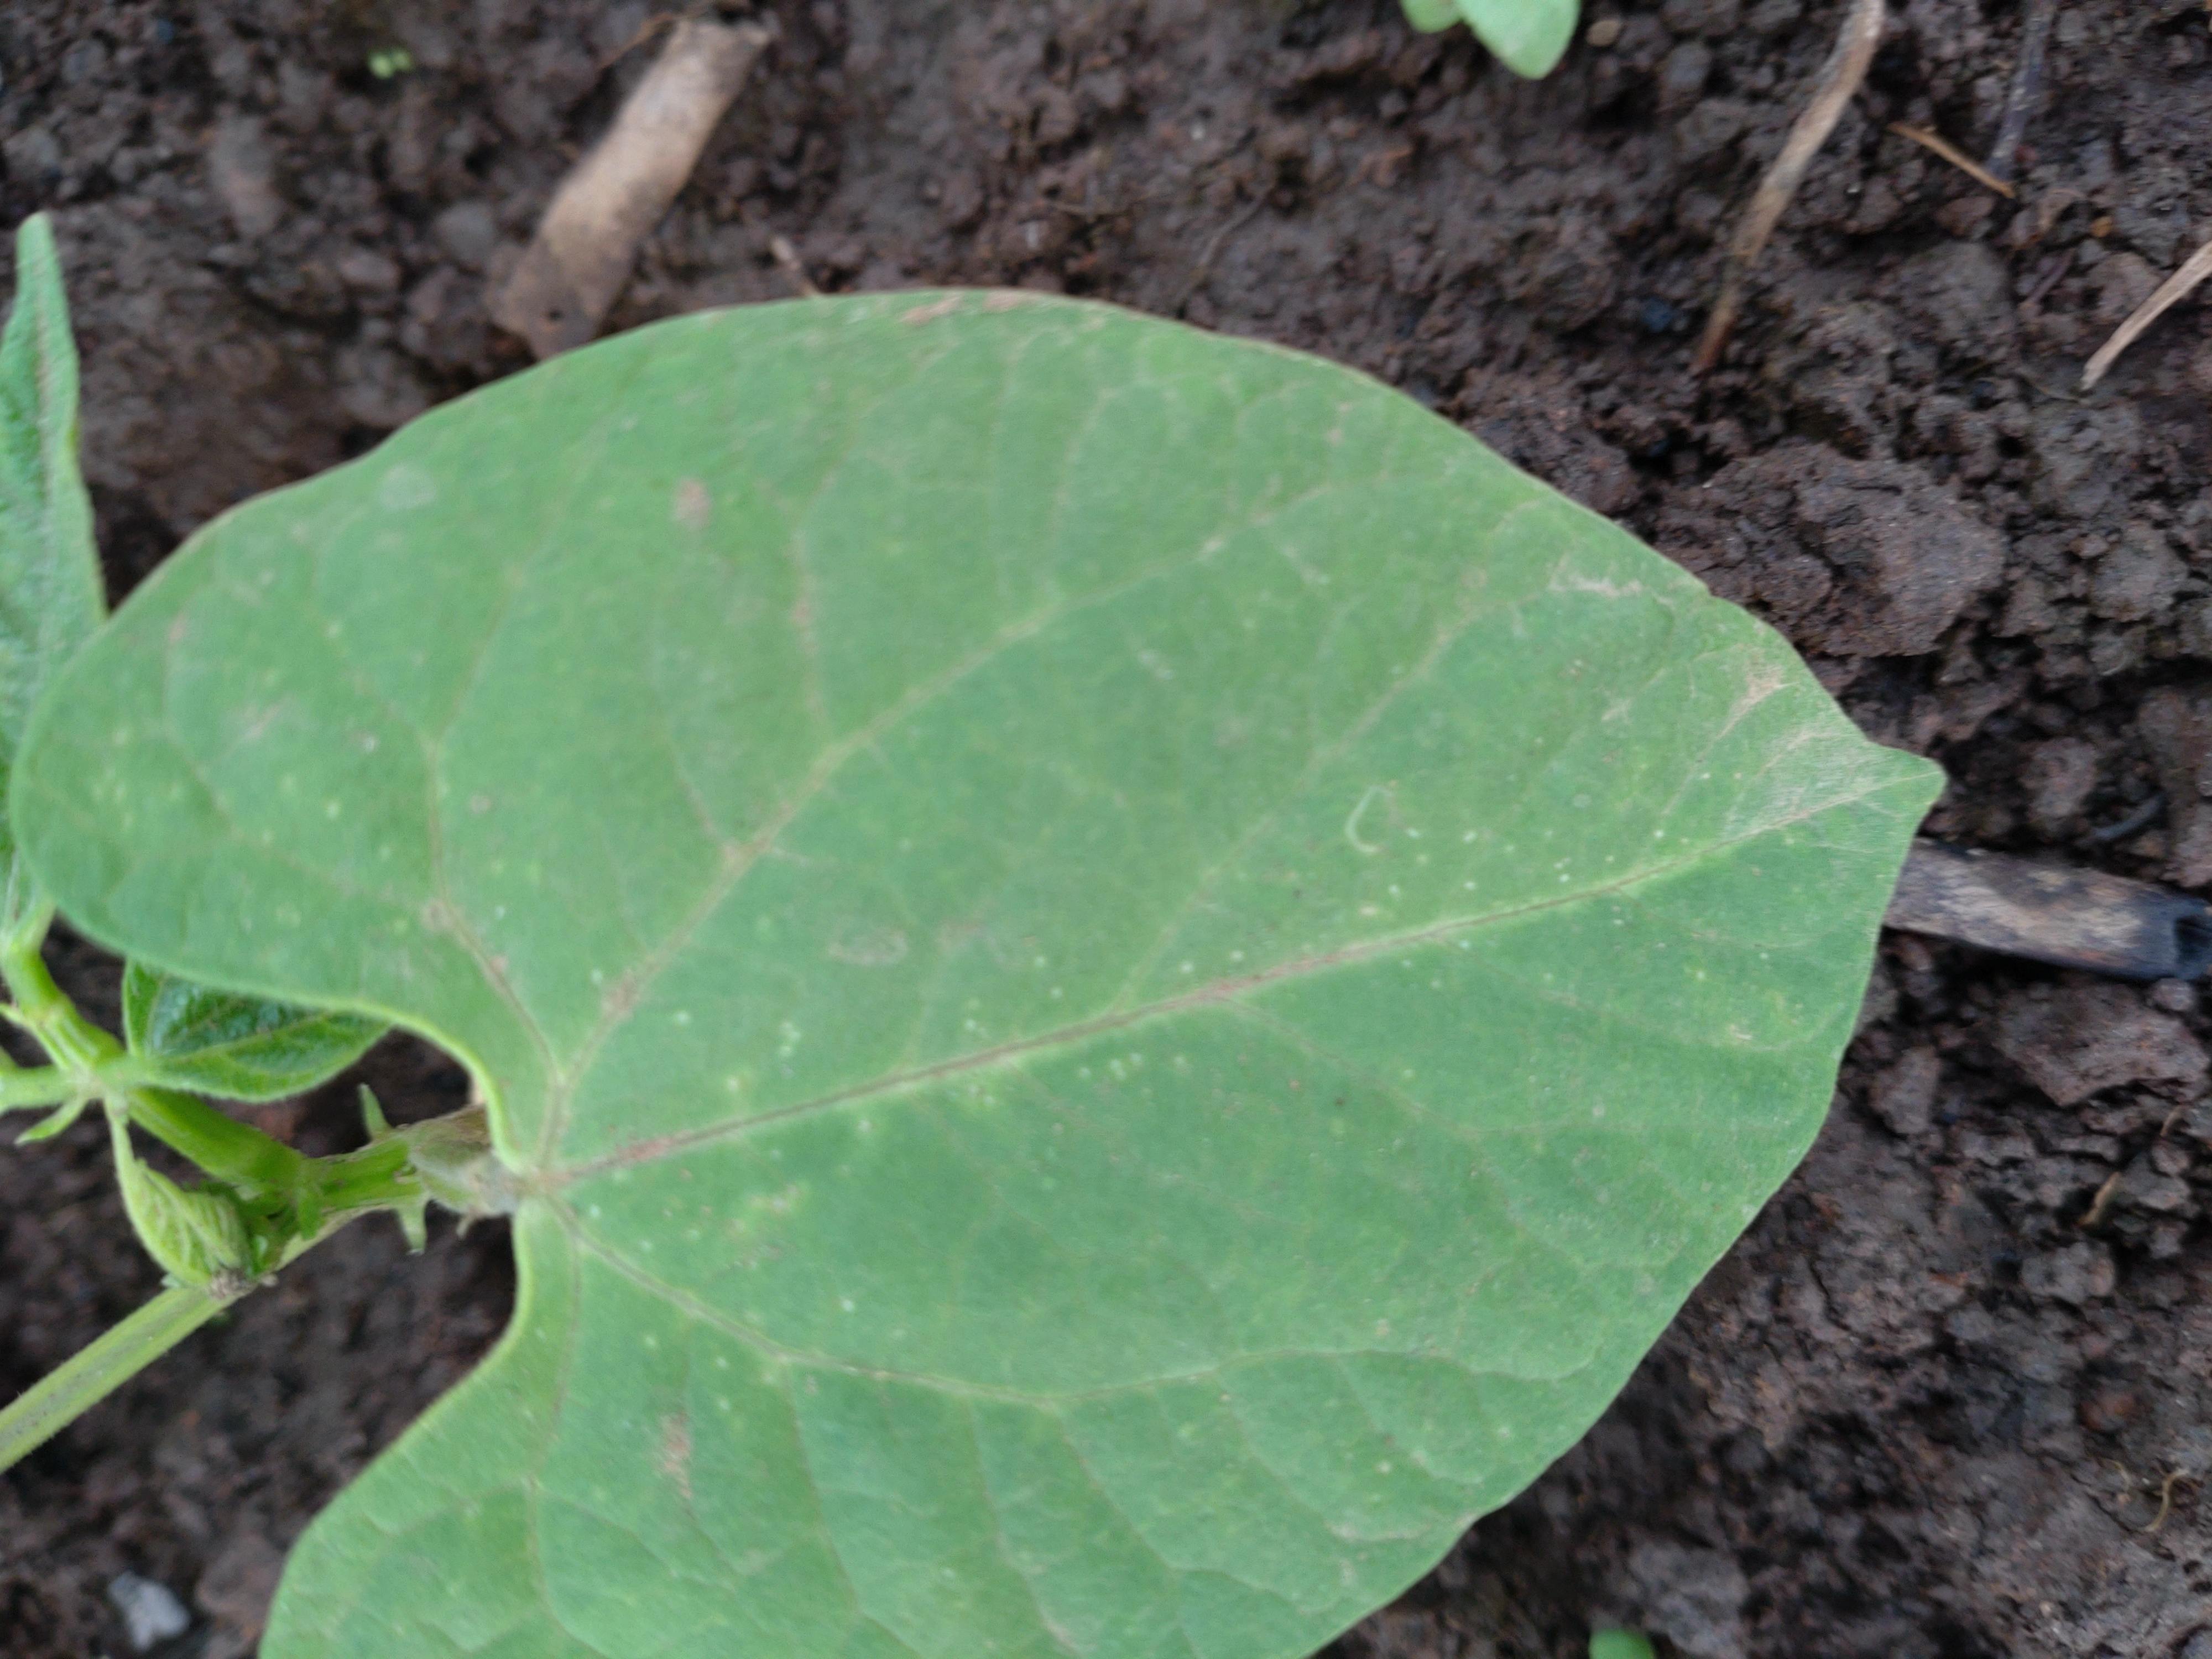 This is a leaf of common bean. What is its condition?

healthy
